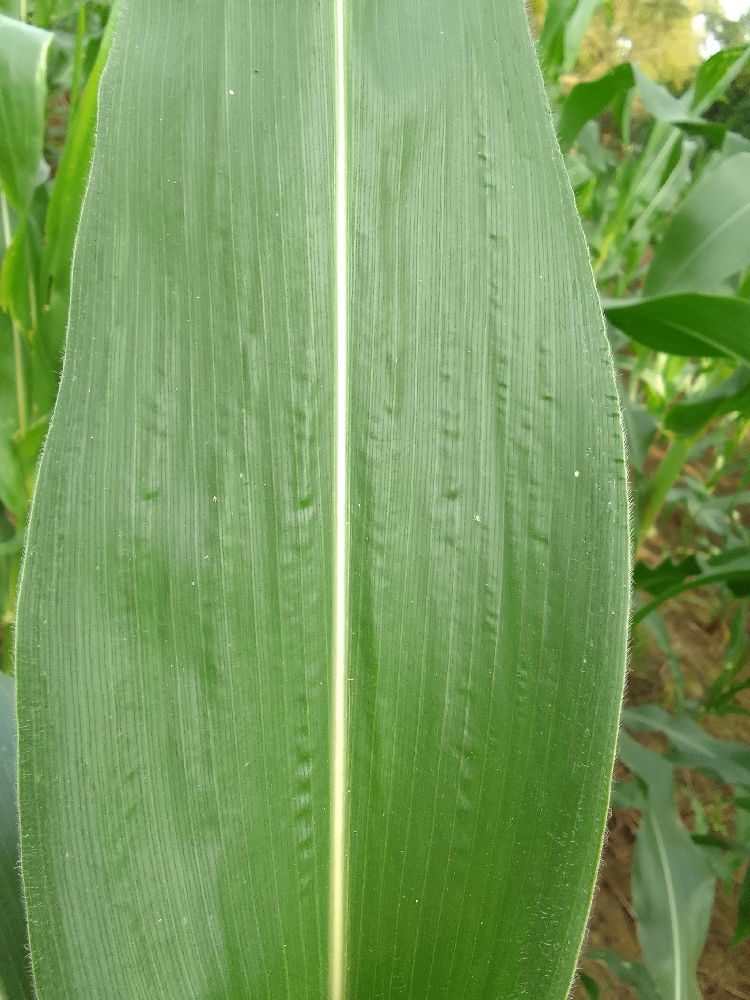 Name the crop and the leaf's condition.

maize, healthy
